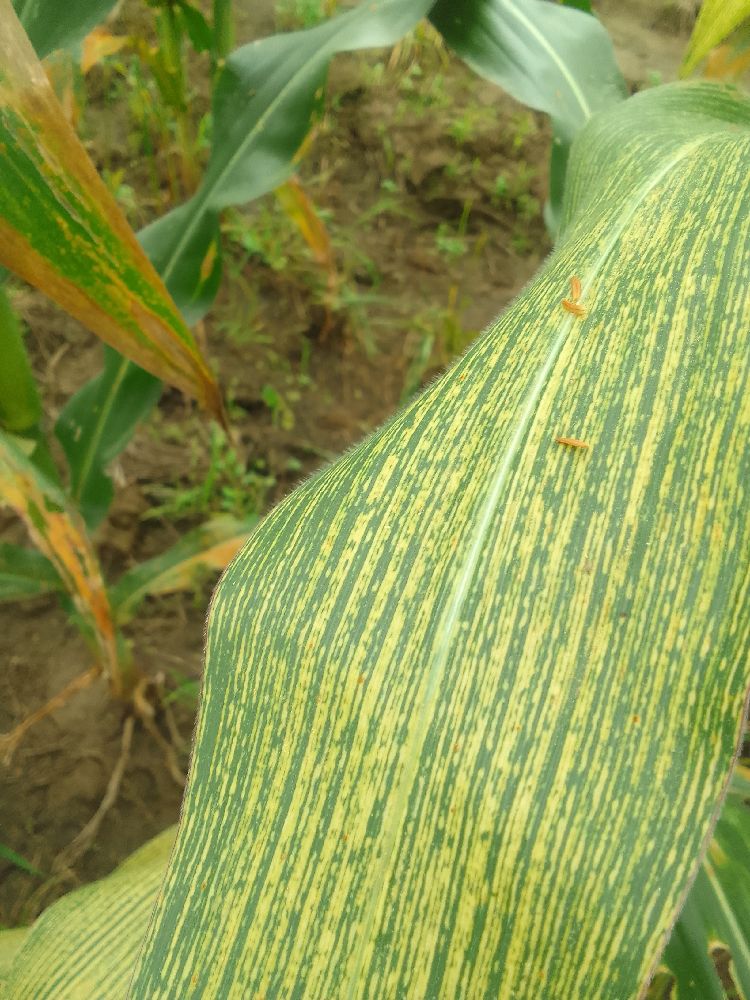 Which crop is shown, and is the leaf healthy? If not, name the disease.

maize, maize streak virus
